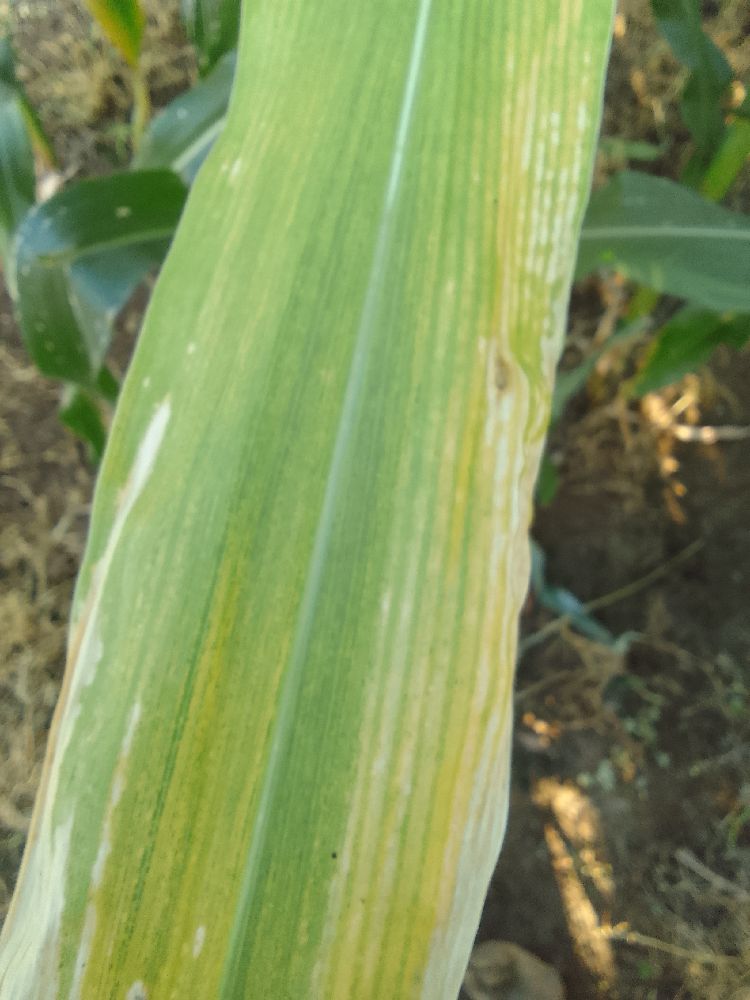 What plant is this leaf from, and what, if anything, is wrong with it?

maize, maize lethal necrosis
